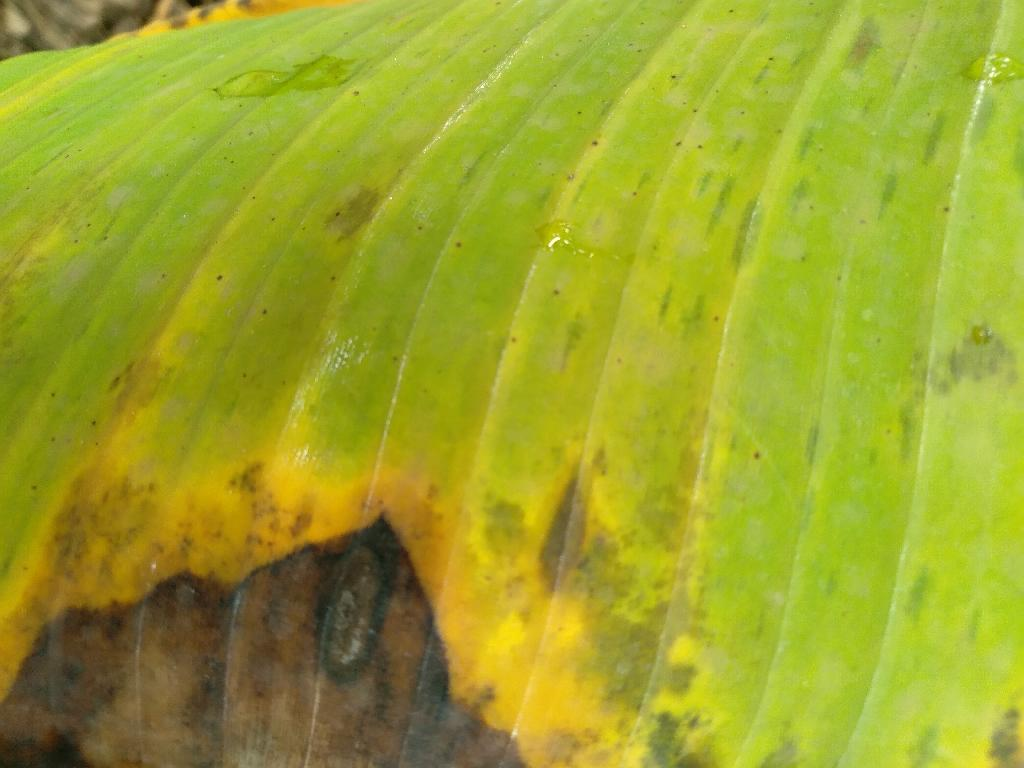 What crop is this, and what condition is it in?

banana, black sigatoka
